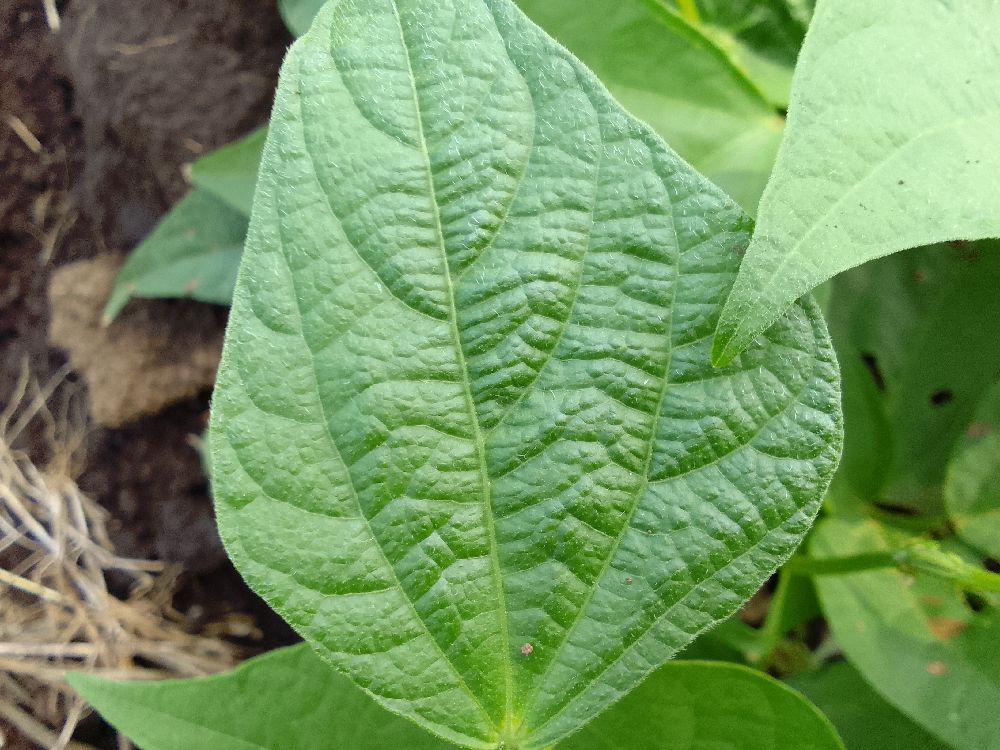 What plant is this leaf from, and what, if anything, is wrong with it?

common bean, healthy
